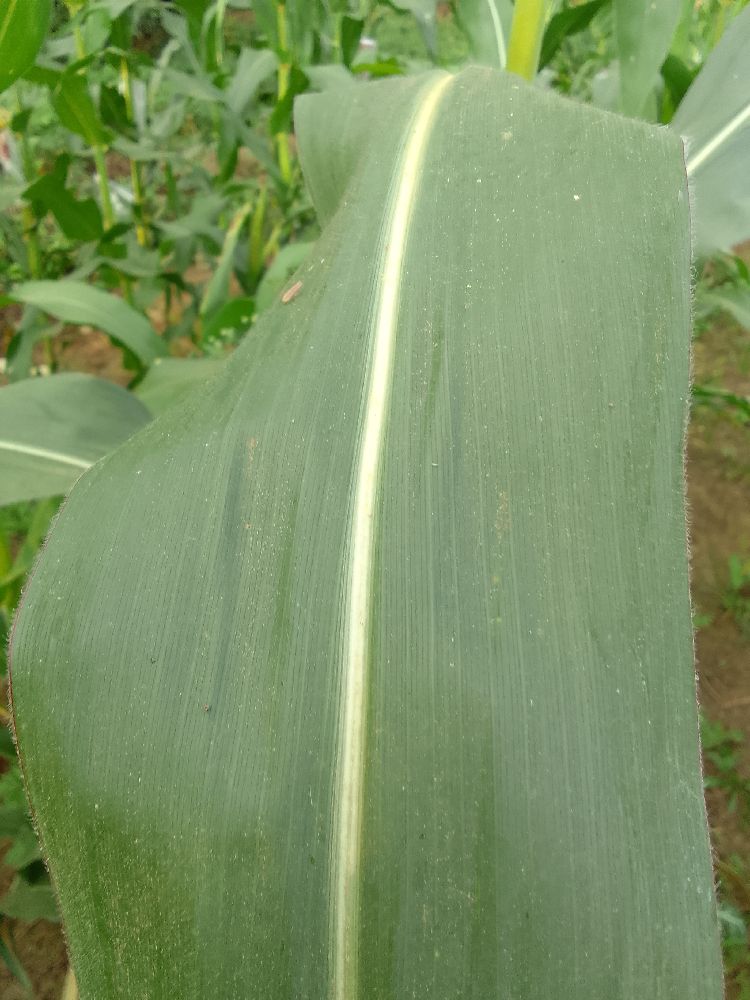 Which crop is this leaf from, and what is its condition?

maize, healthy
